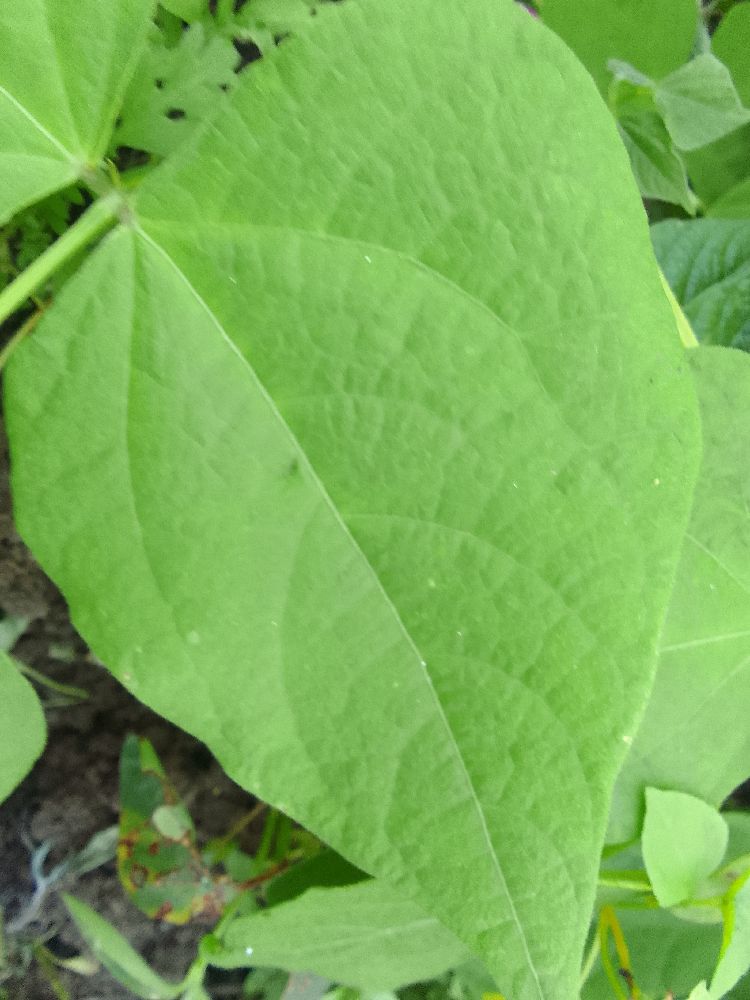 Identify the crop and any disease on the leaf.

common bean, healthy
